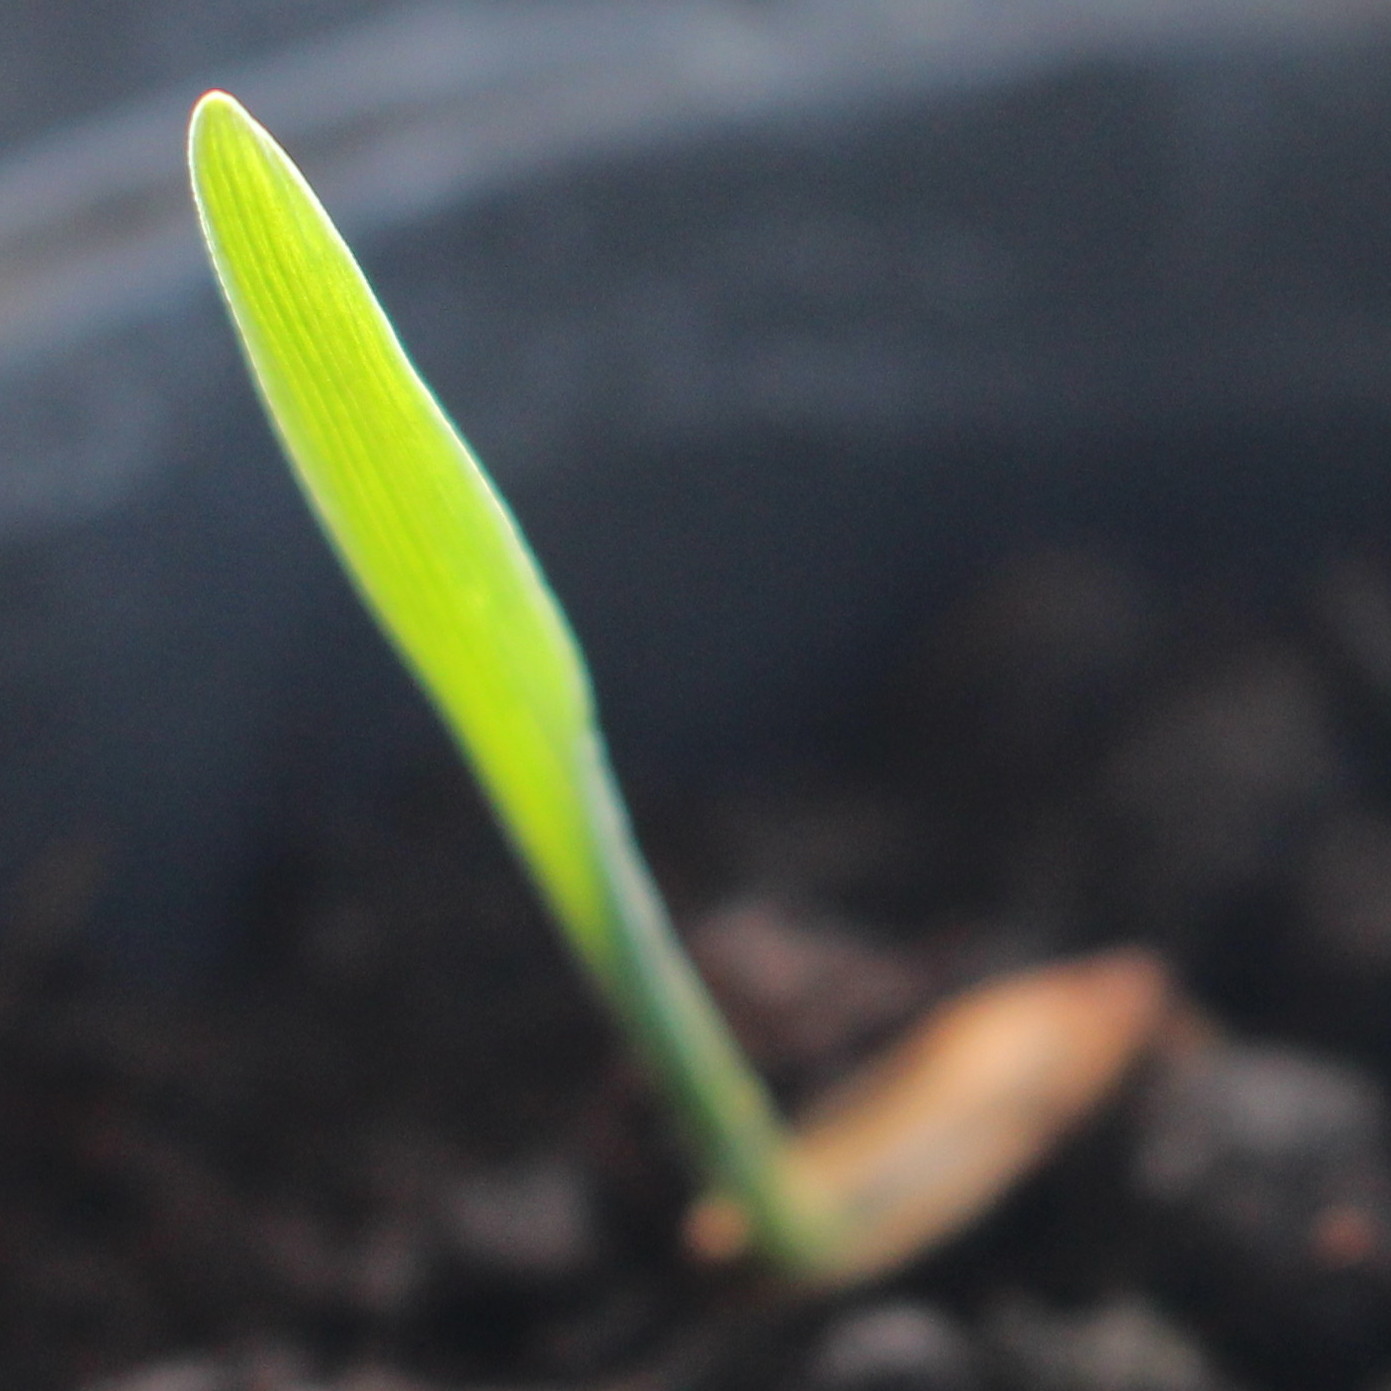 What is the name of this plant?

Avena sterilis
